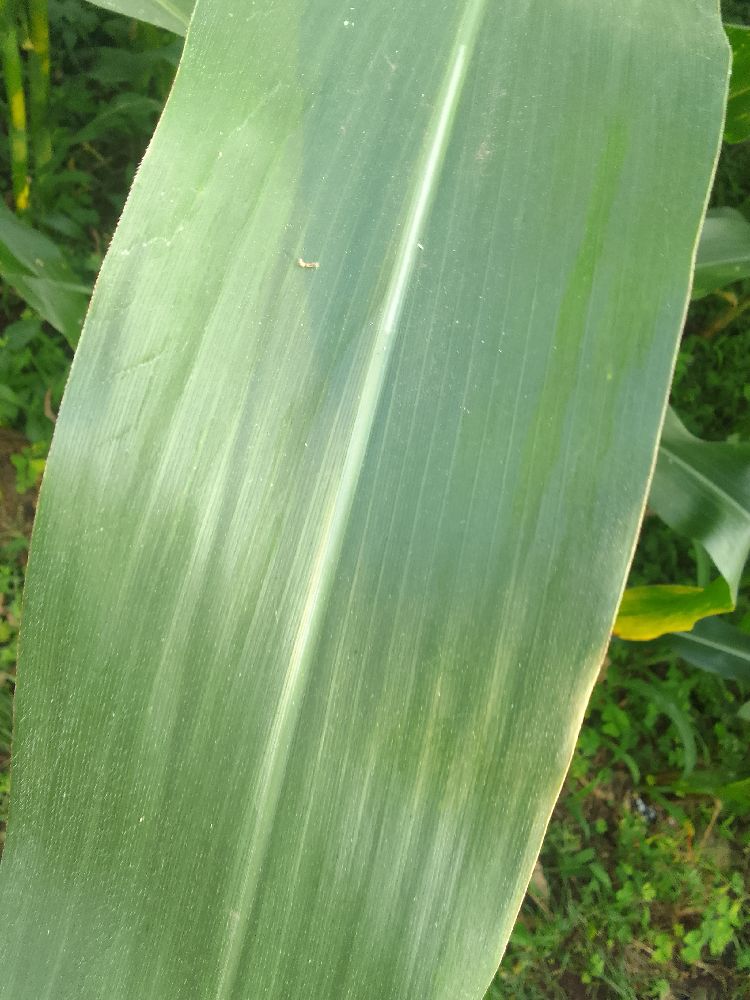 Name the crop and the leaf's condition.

maize, healthy
